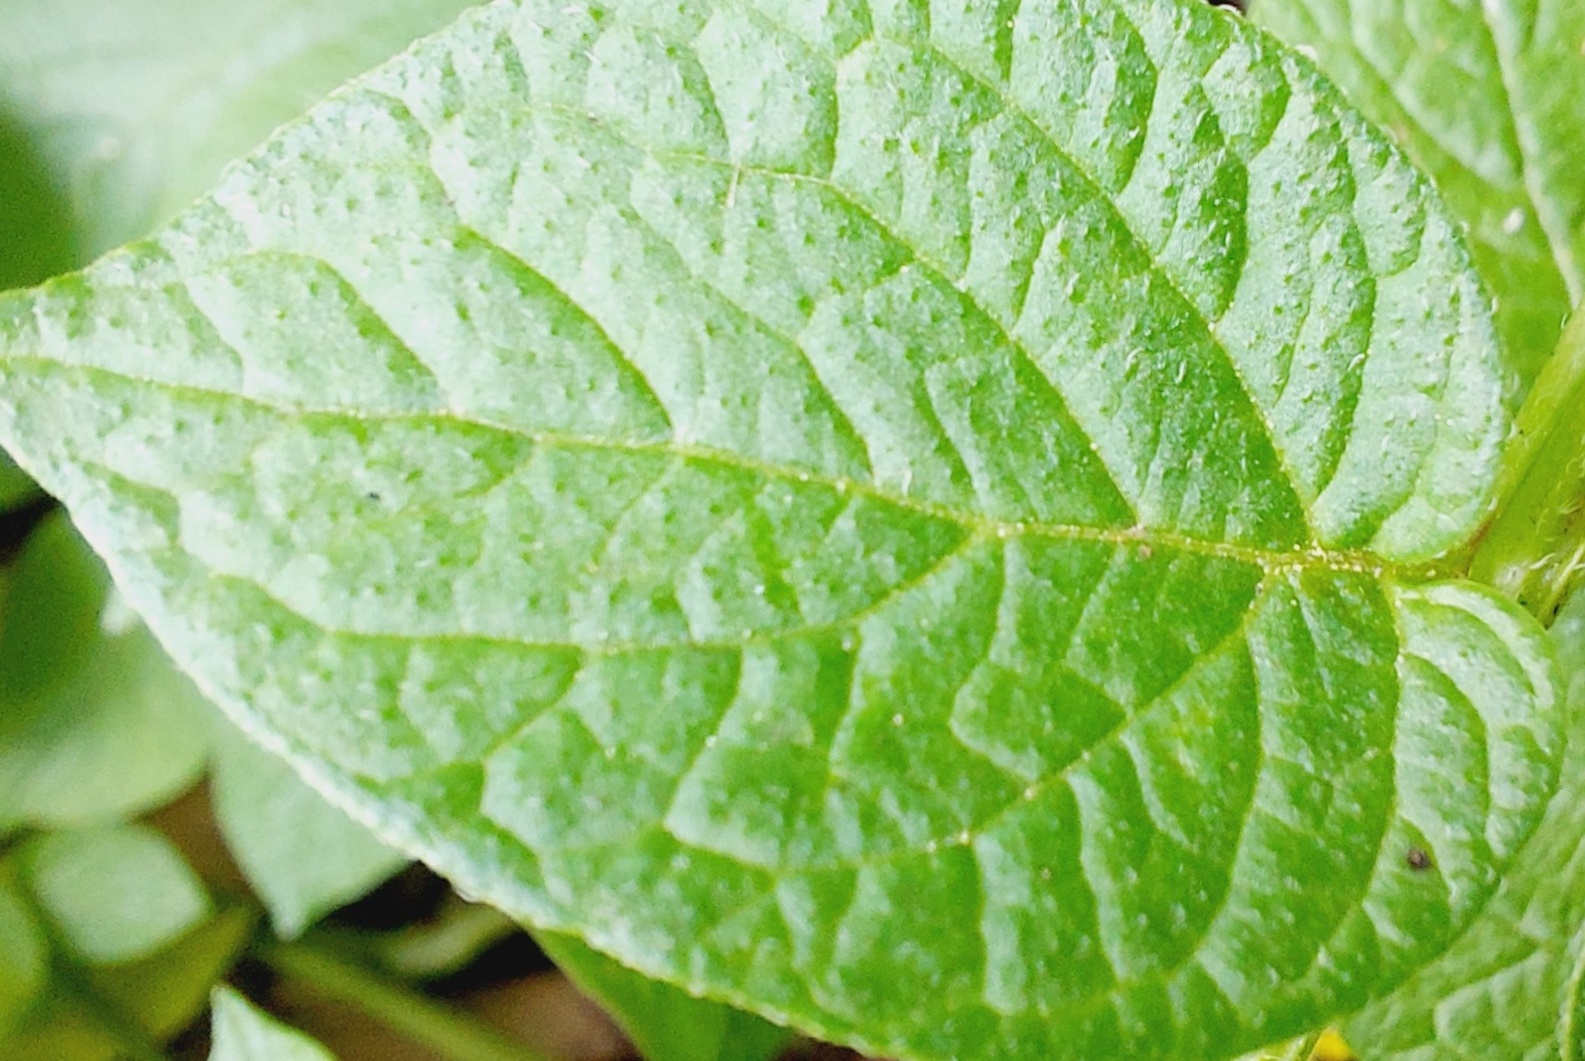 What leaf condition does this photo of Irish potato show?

healthy
